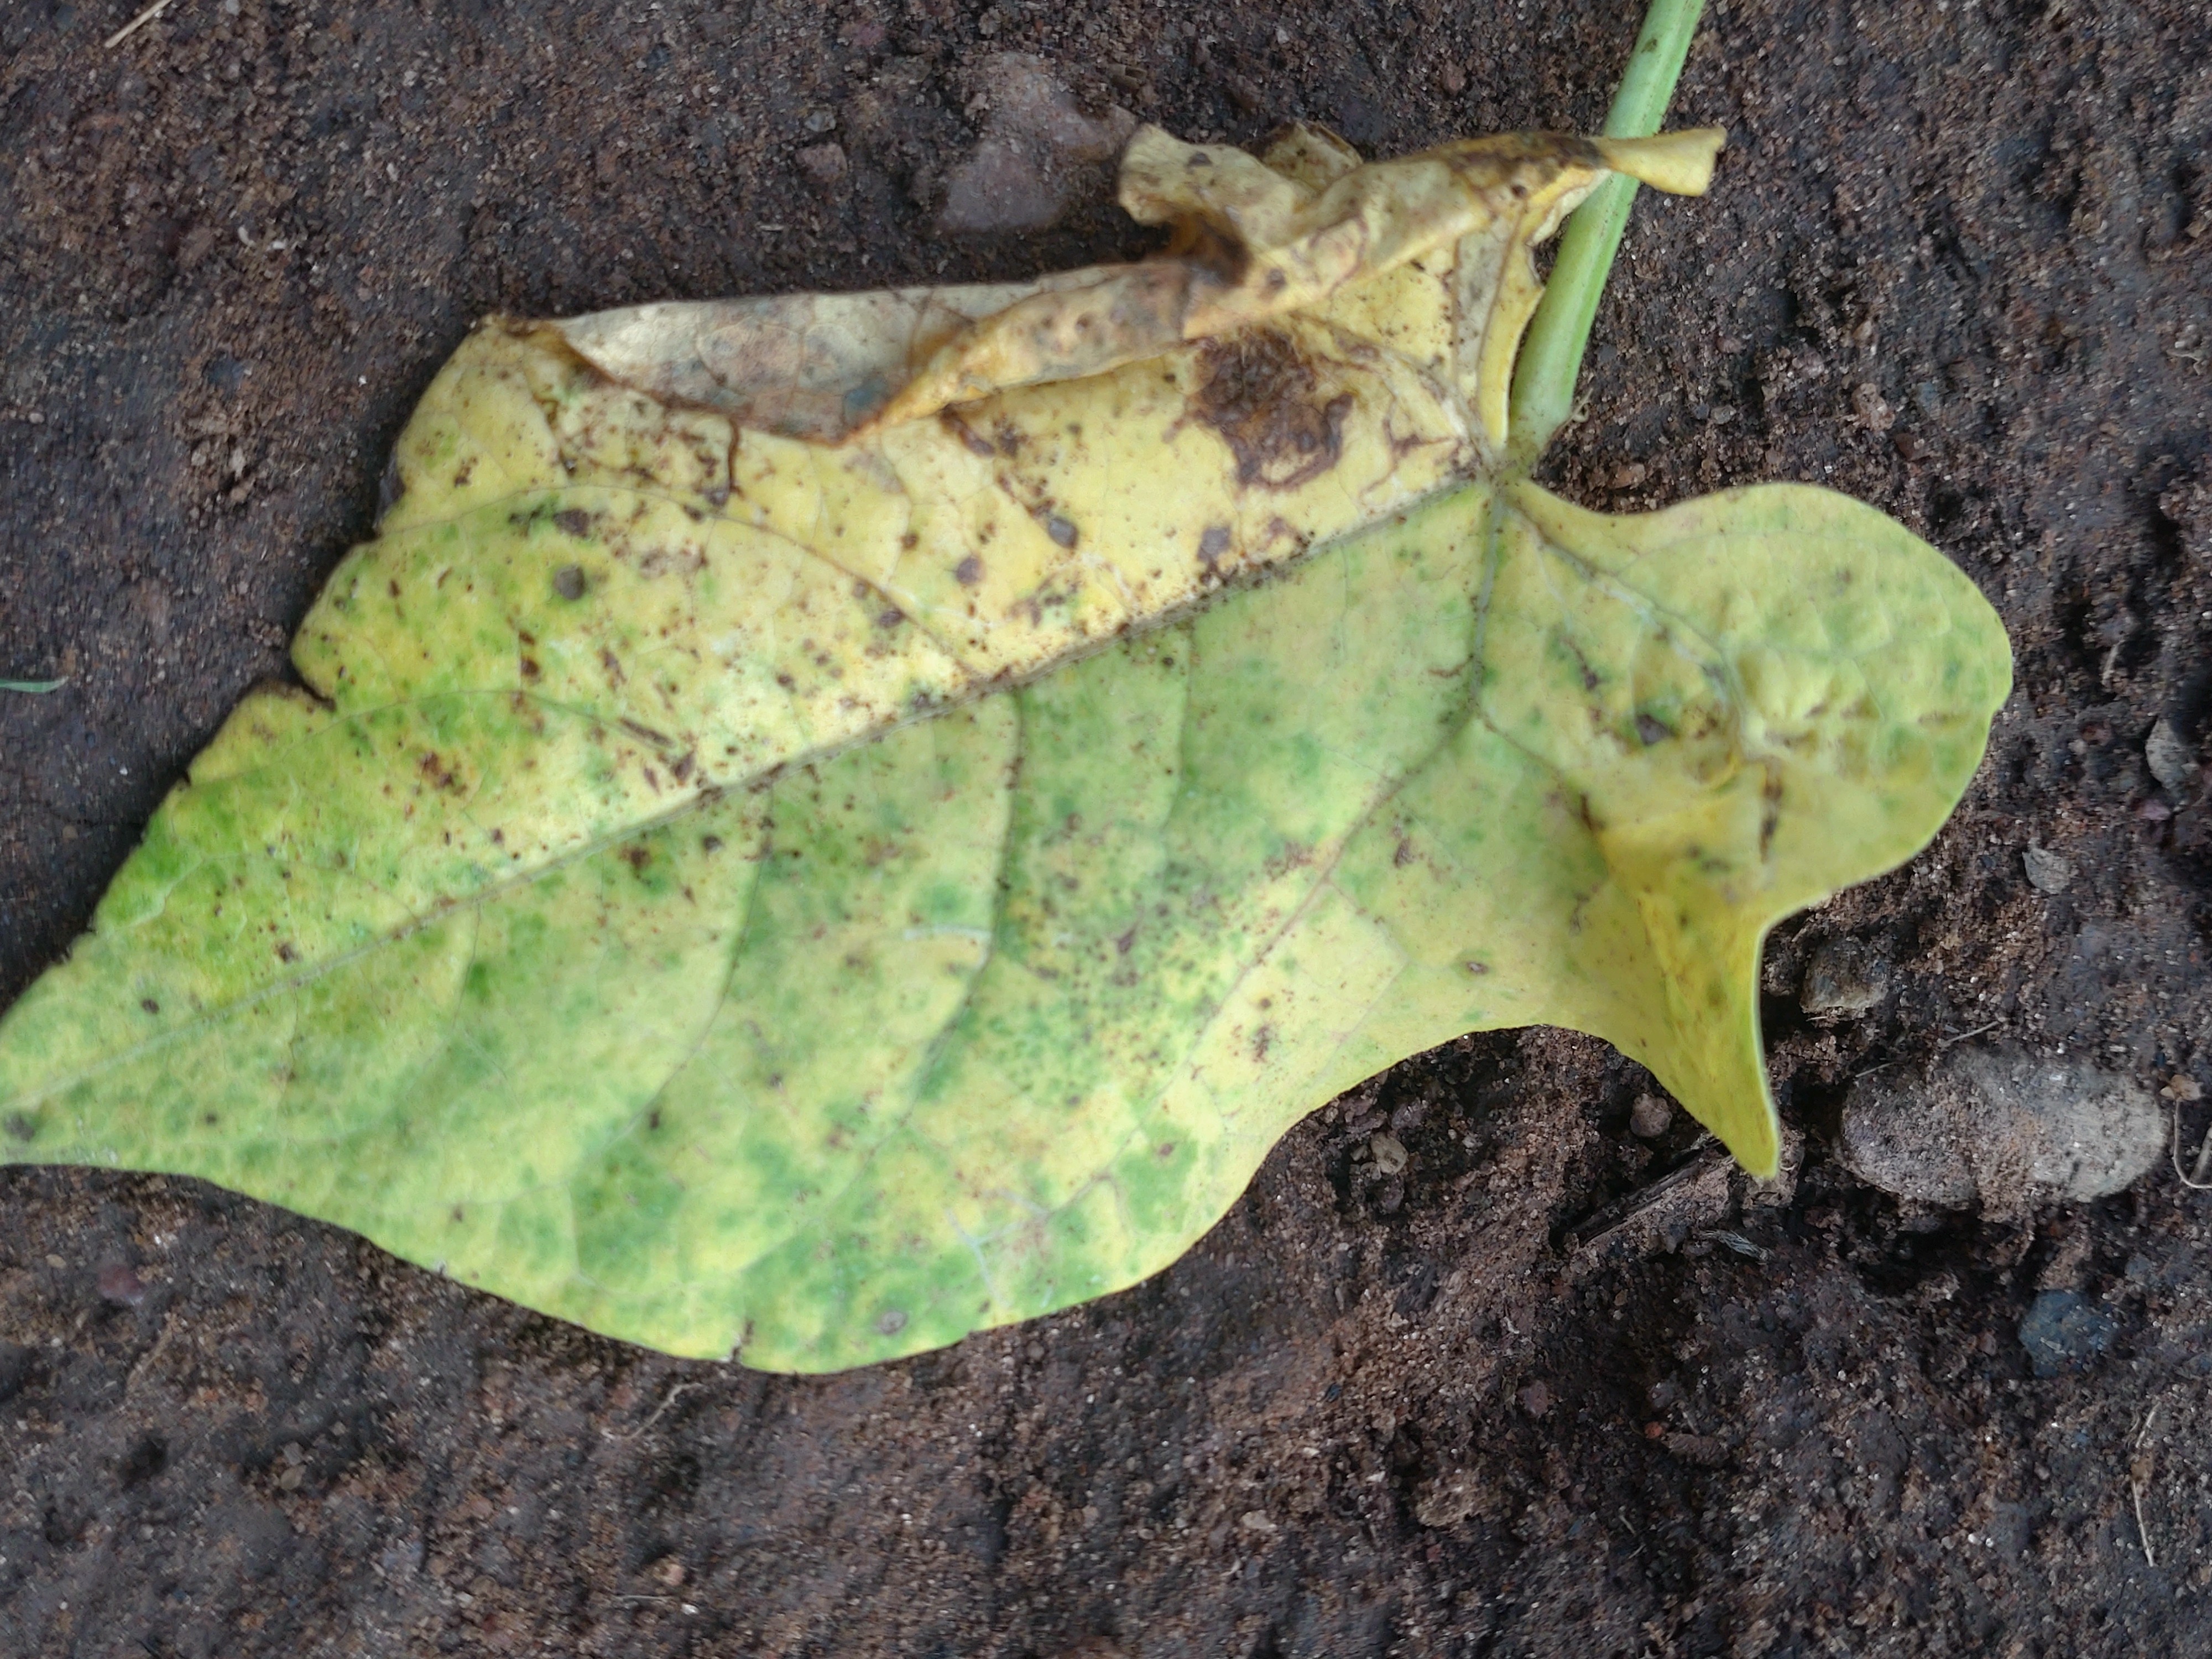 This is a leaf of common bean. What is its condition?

rust
